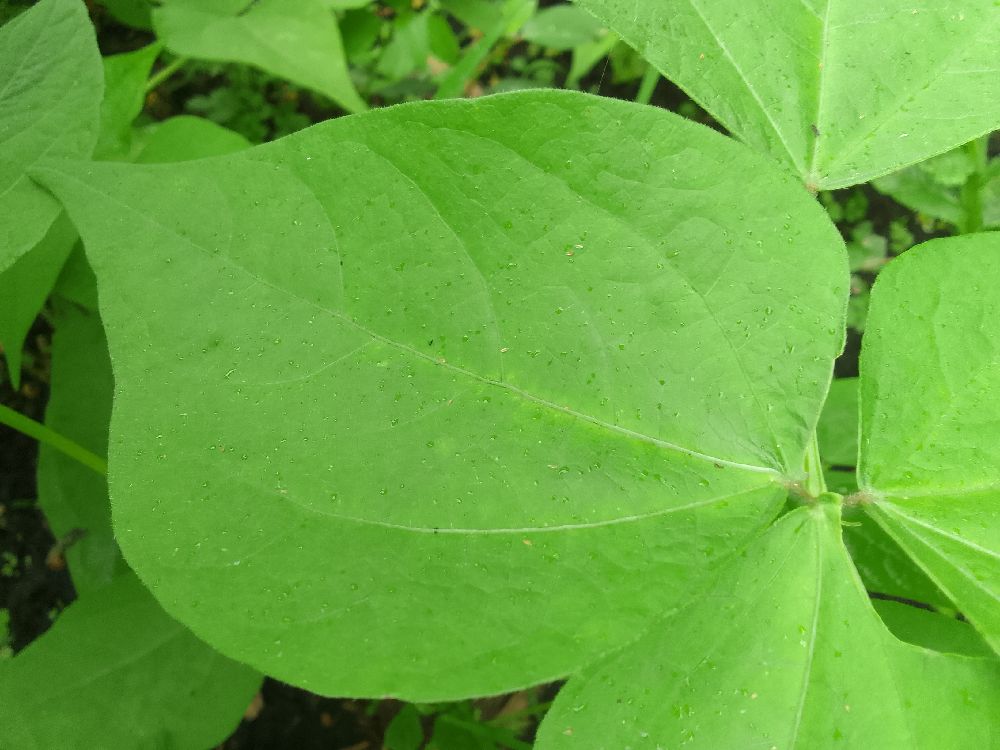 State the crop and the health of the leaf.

common bean, healthy
